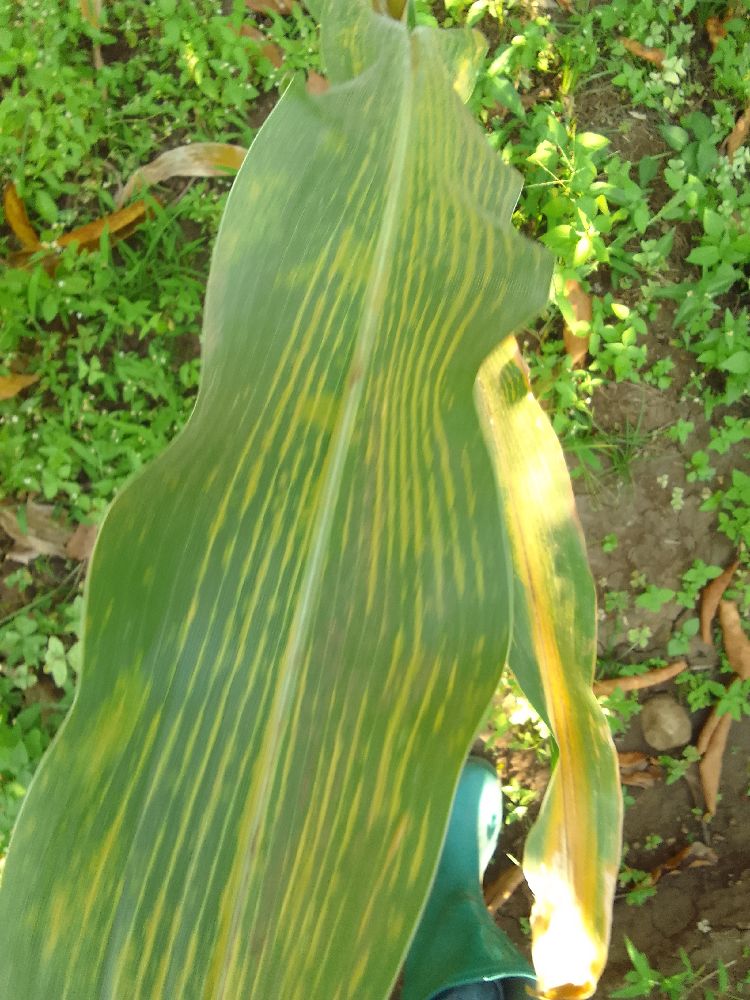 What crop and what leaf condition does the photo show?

maize, maize lethal necrosis
